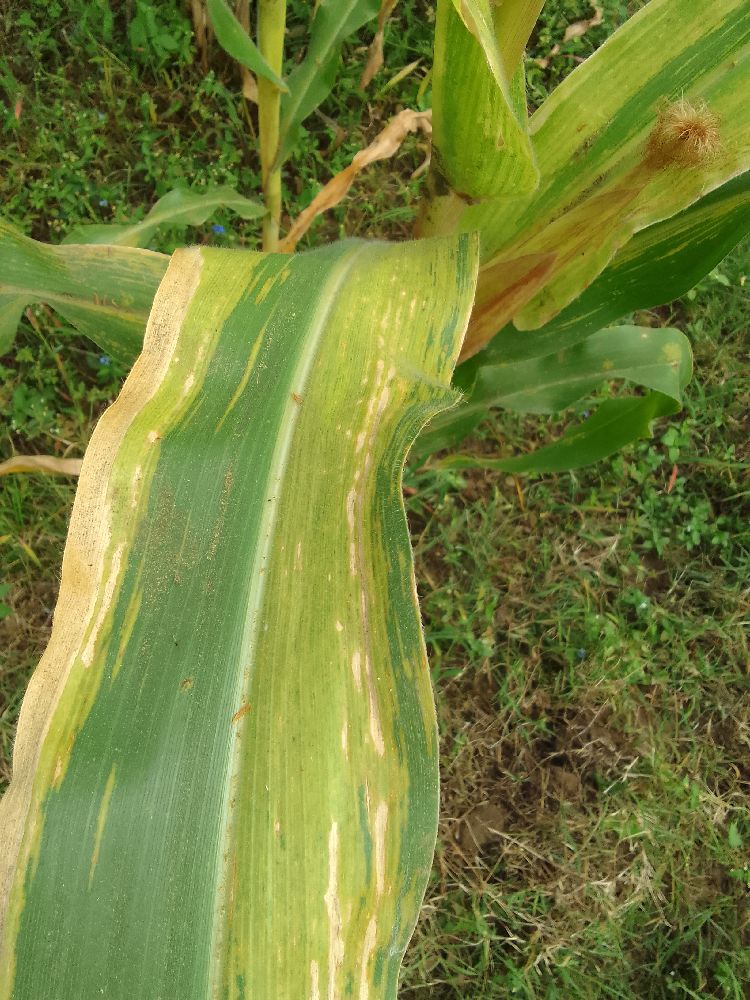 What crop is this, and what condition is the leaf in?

maize, maize lethal necrosis
